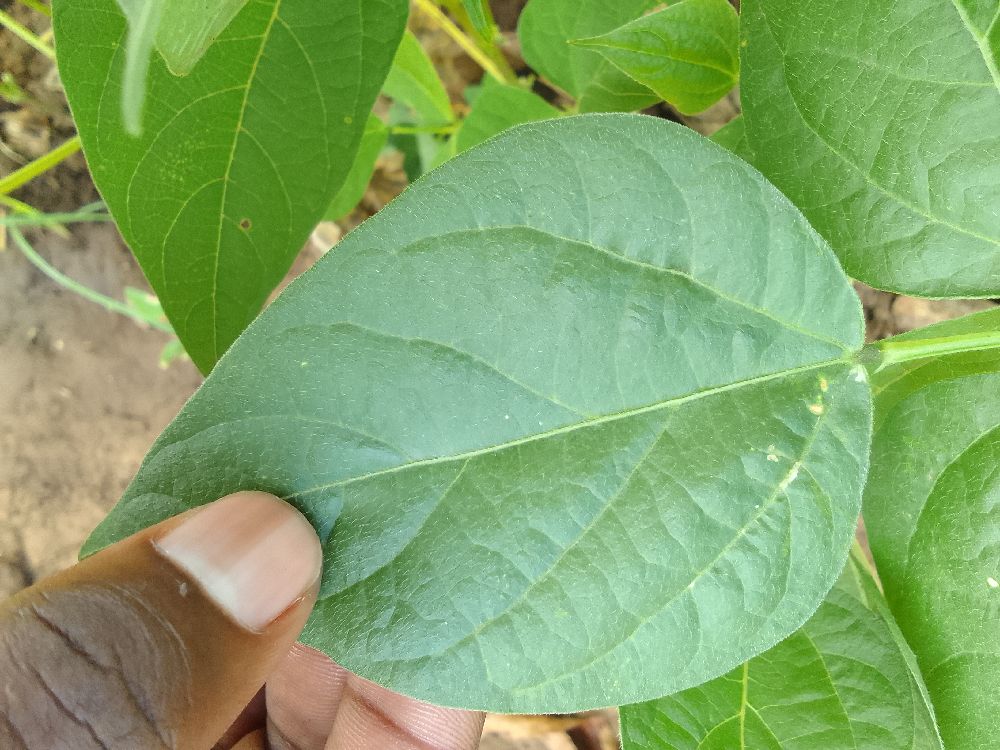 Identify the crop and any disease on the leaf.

common bean, healthy
